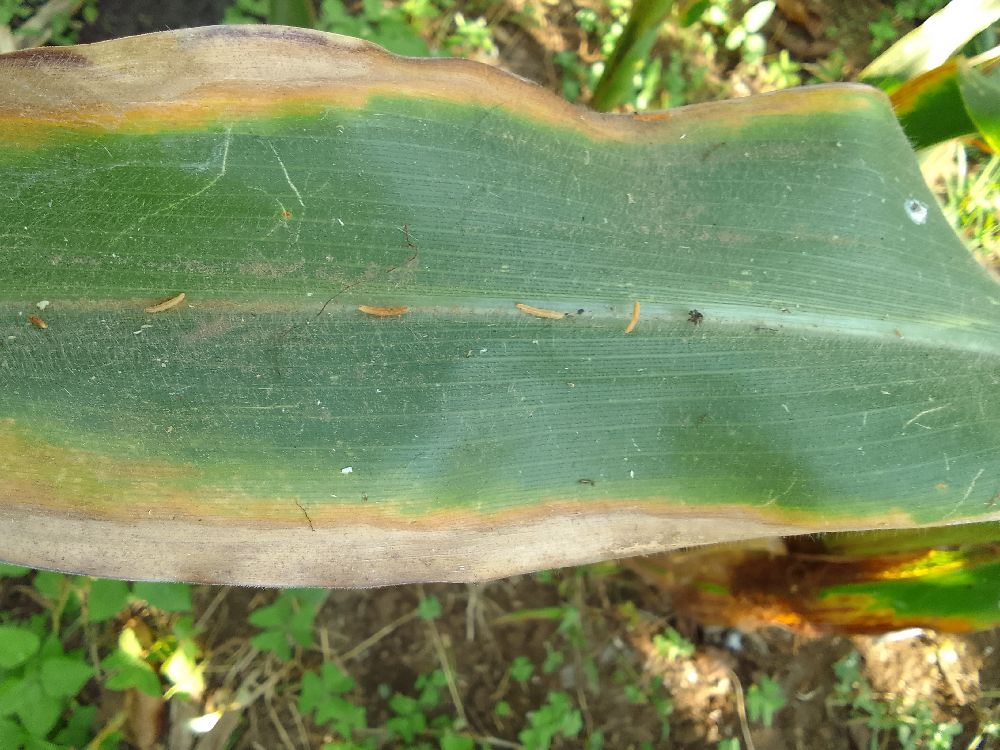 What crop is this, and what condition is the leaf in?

maize, maize lethal necrosis
